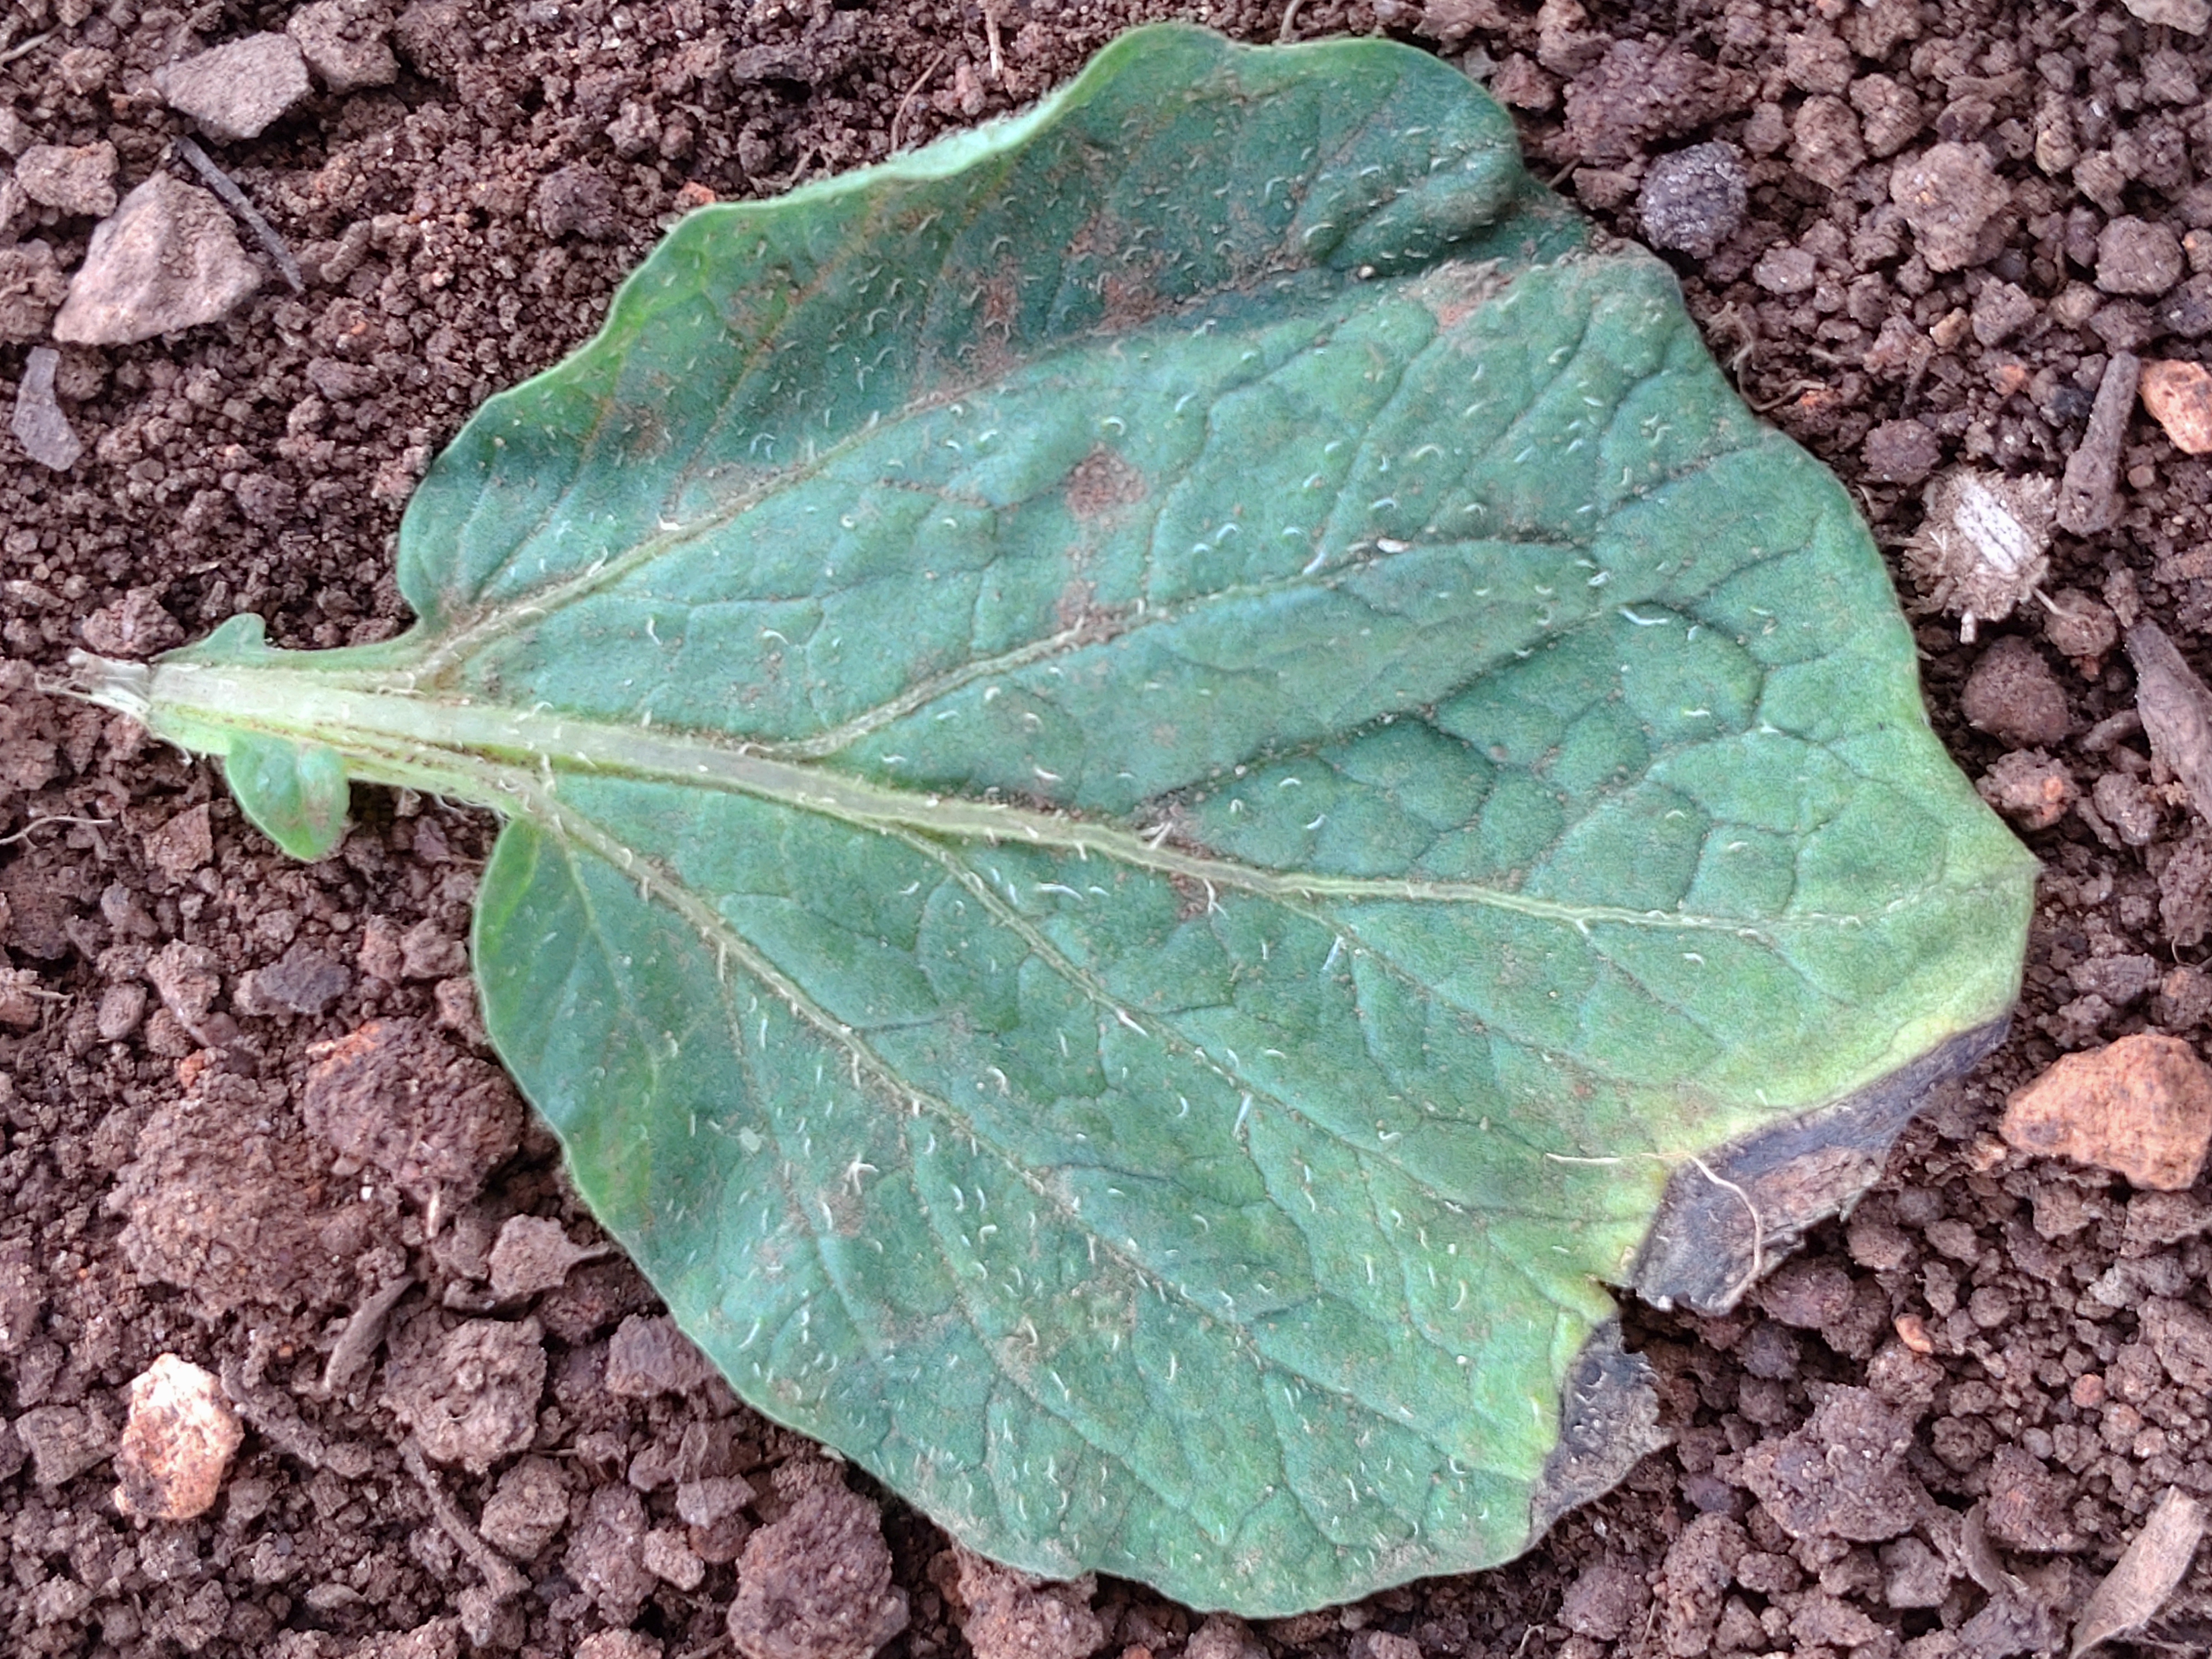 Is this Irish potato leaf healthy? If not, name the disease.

early blight
